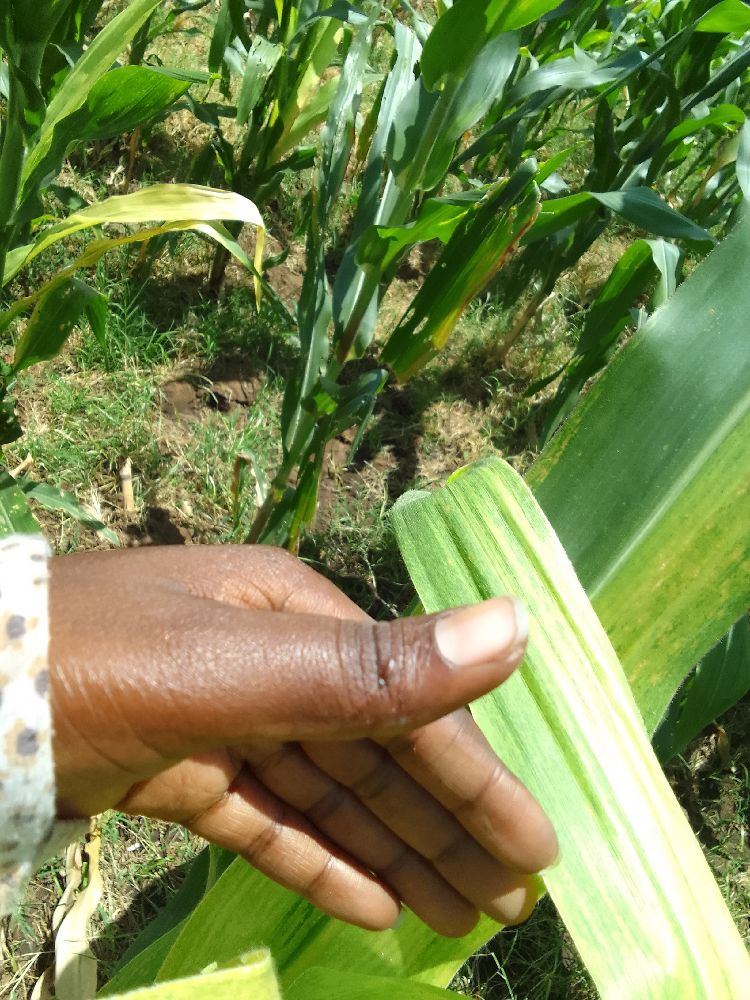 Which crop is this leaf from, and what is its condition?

maize, maize lethal necrosis
